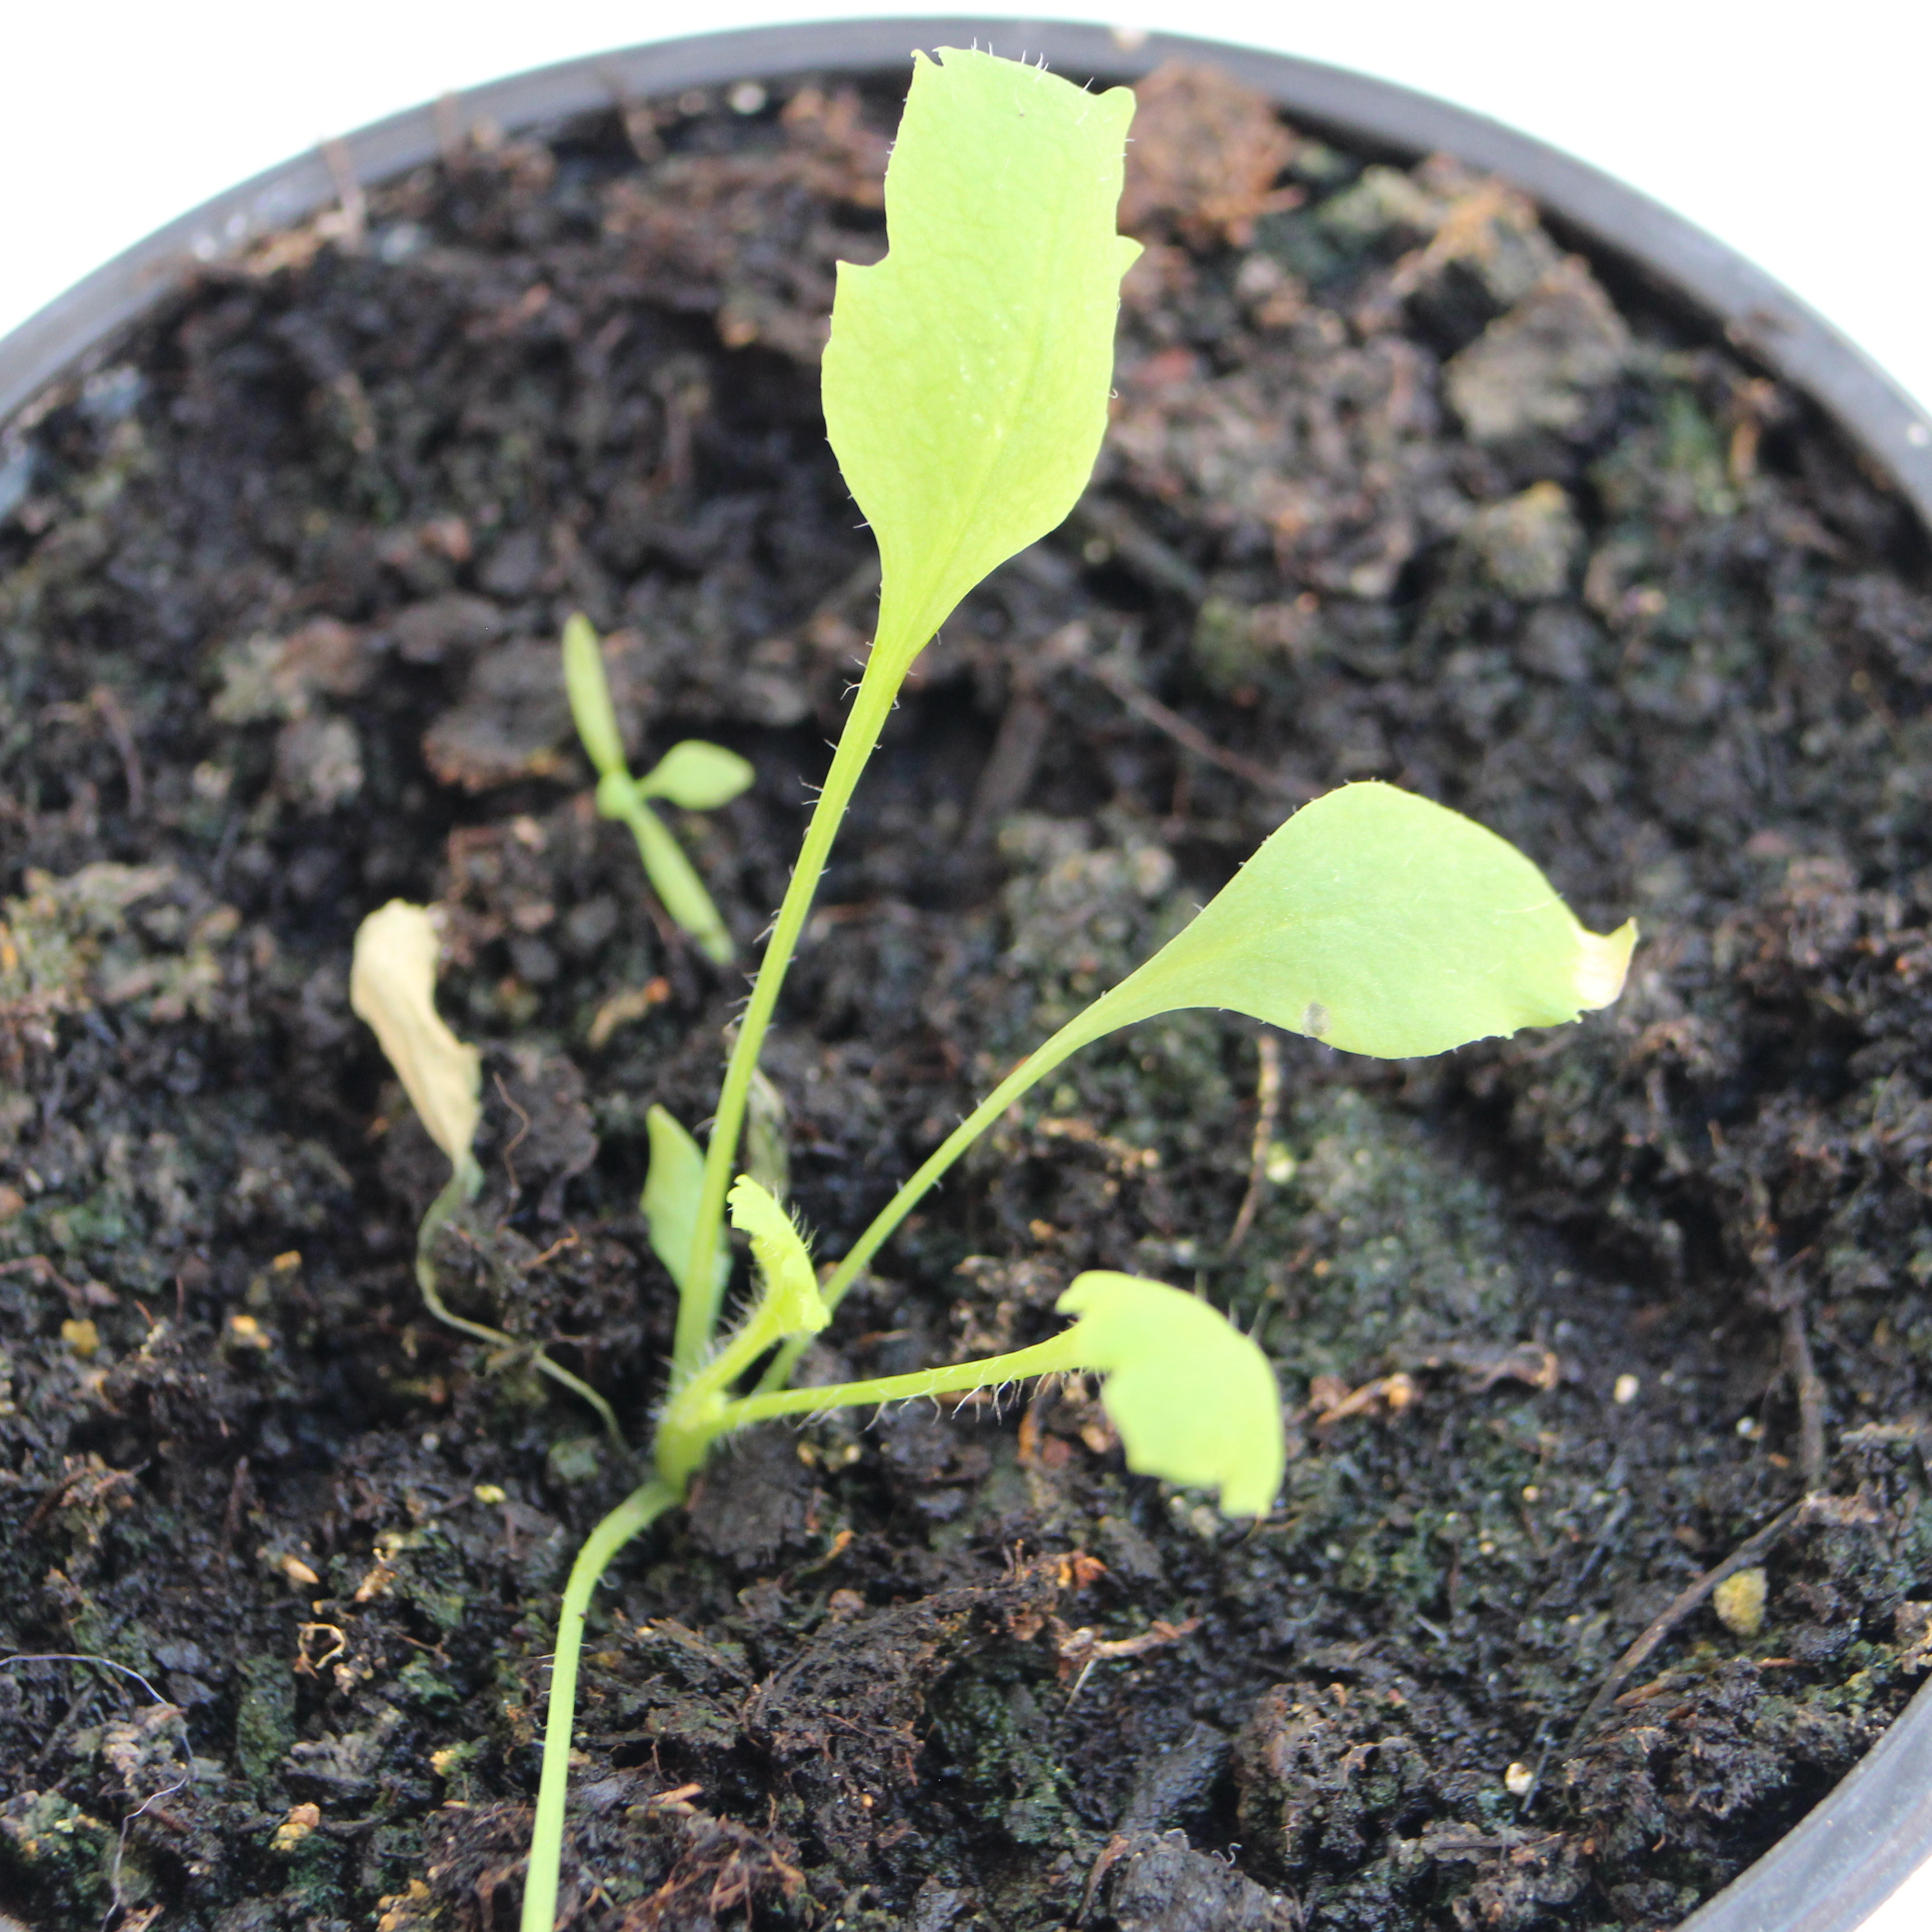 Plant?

Papaver rhoeas
